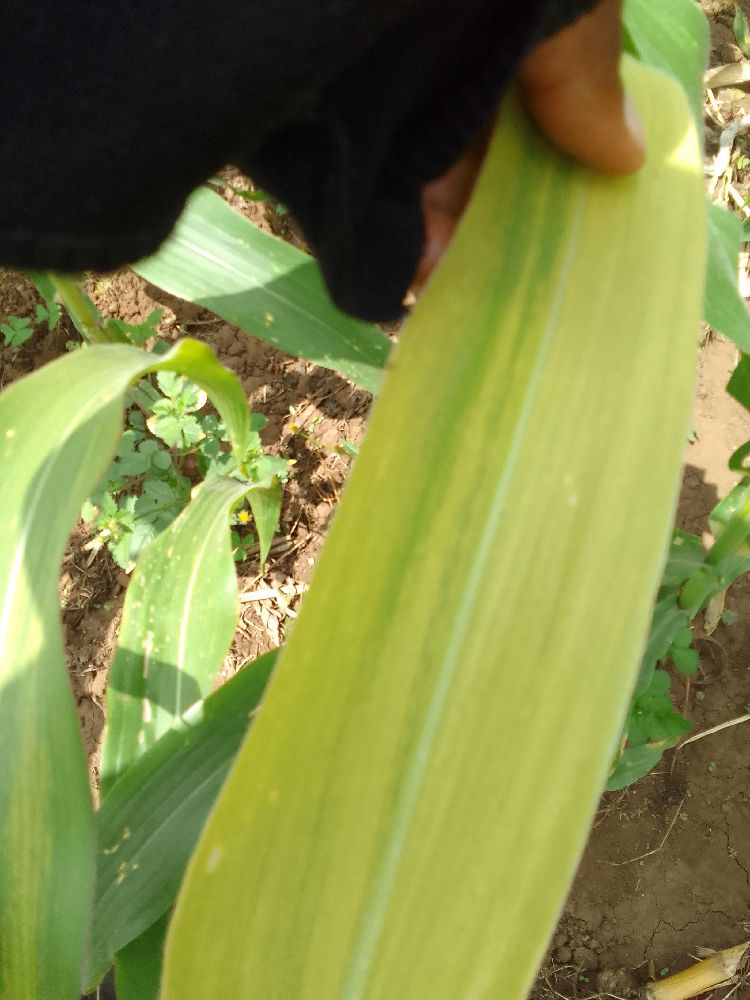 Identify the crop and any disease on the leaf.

maize, maize lethal necrosis
